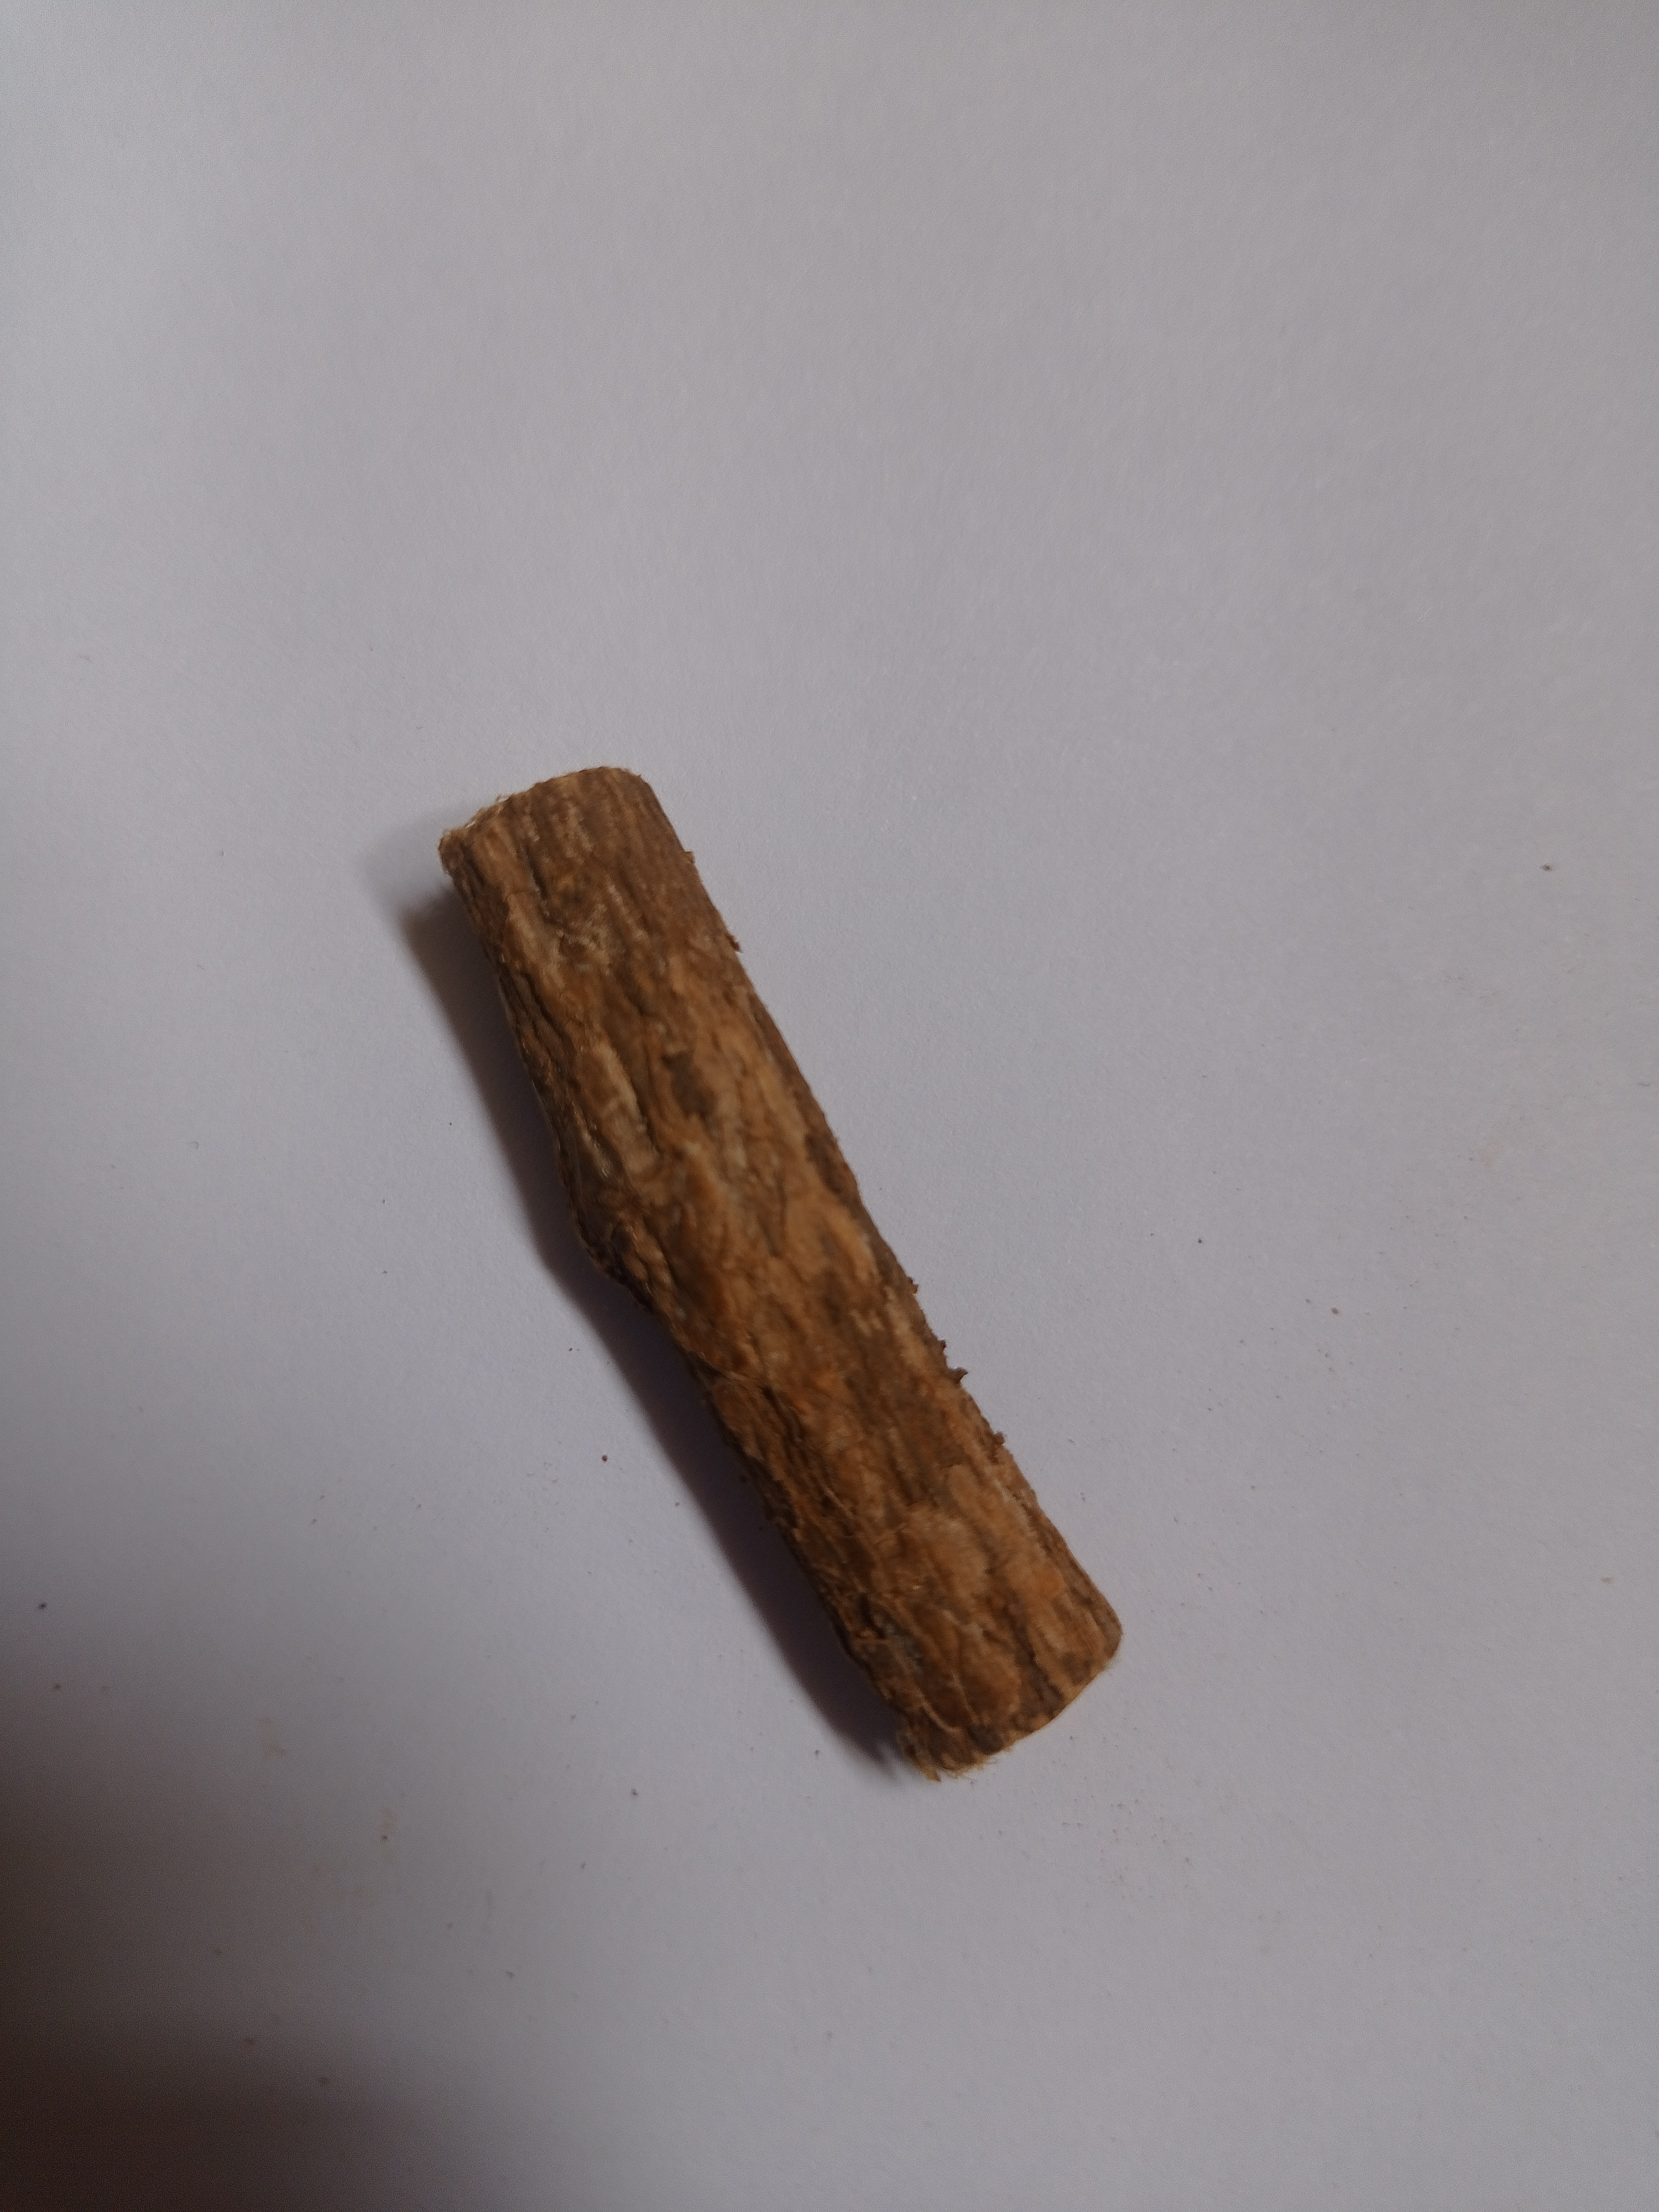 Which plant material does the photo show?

jesthamadh
